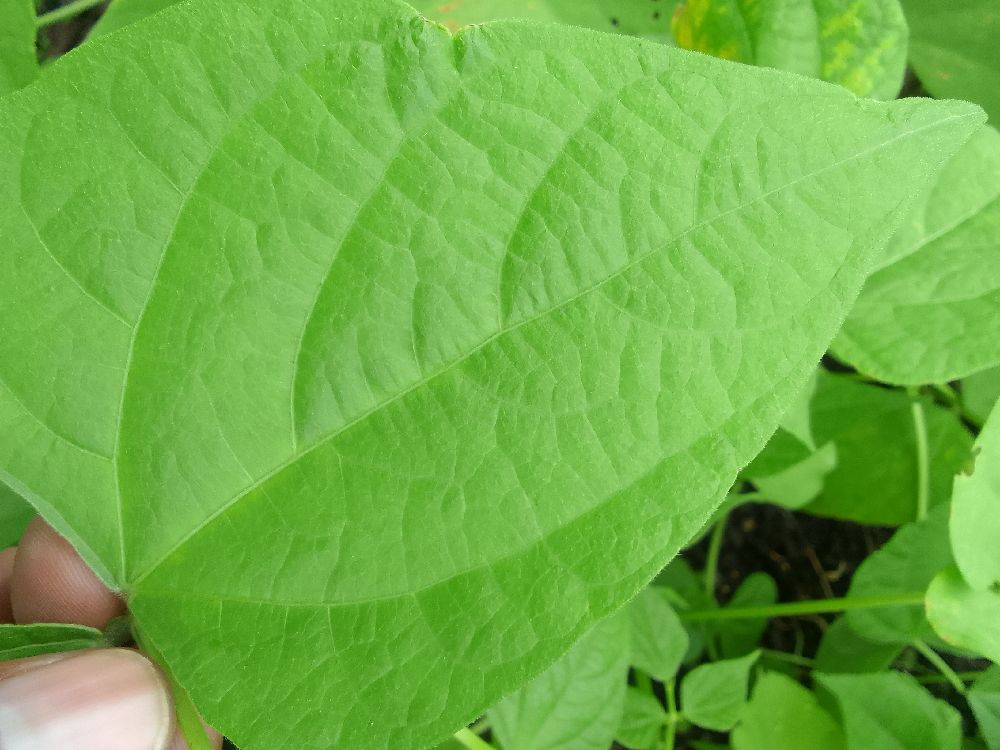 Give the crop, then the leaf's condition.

common bean, healthy
